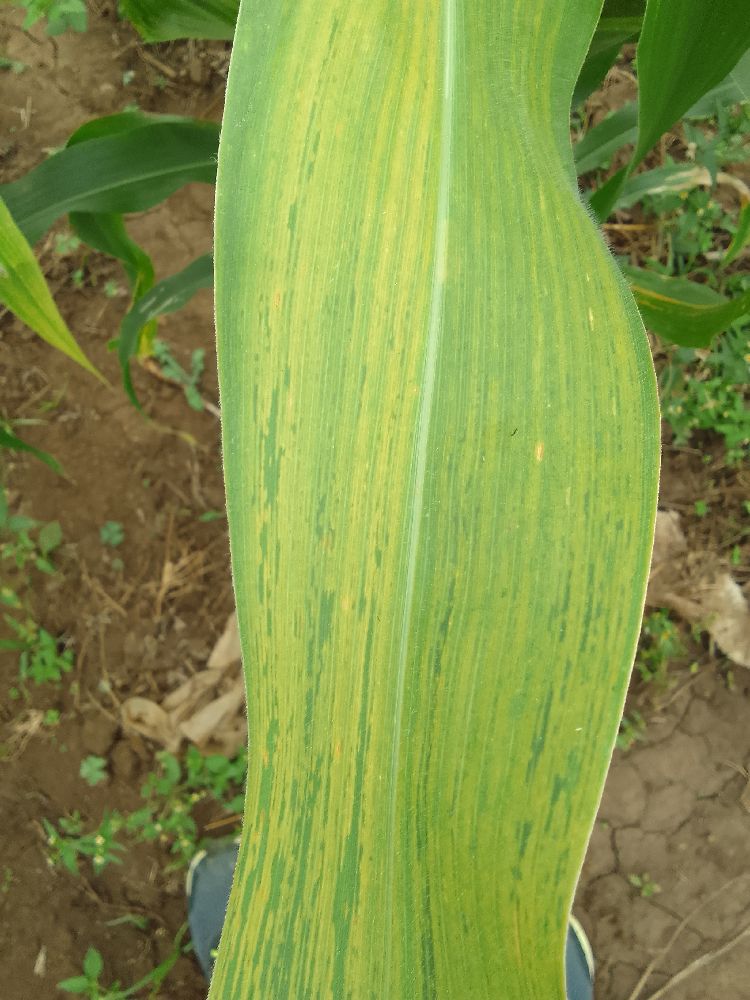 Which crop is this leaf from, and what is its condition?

maize, maize lethal necrosis
